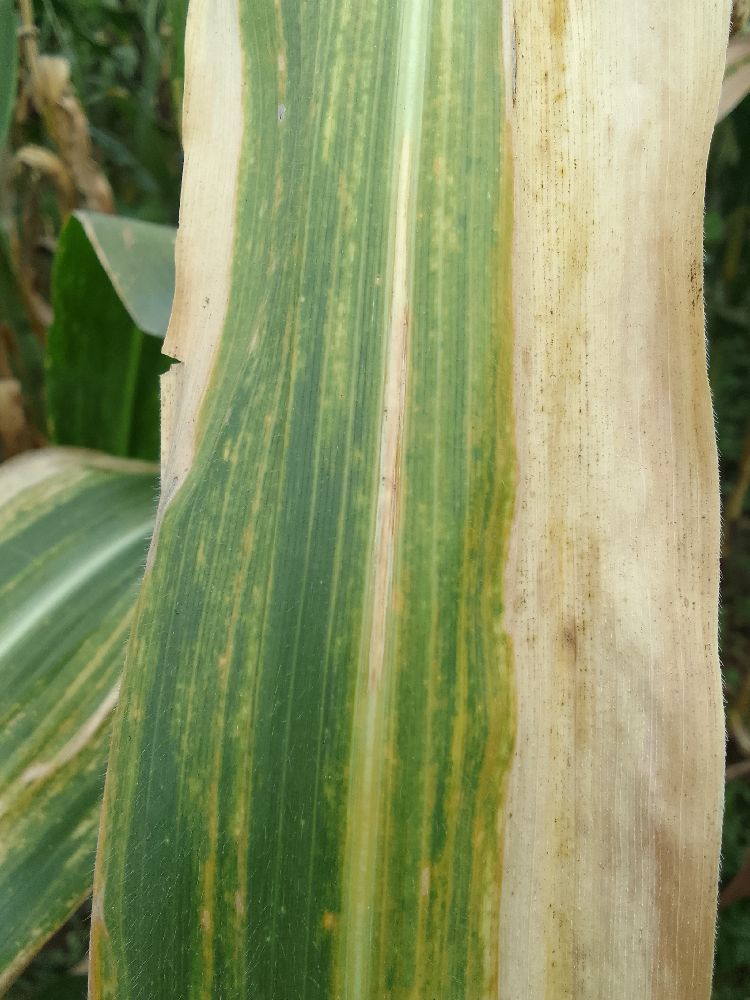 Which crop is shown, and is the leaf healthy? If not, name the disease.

maize, maize lethal necrosis
